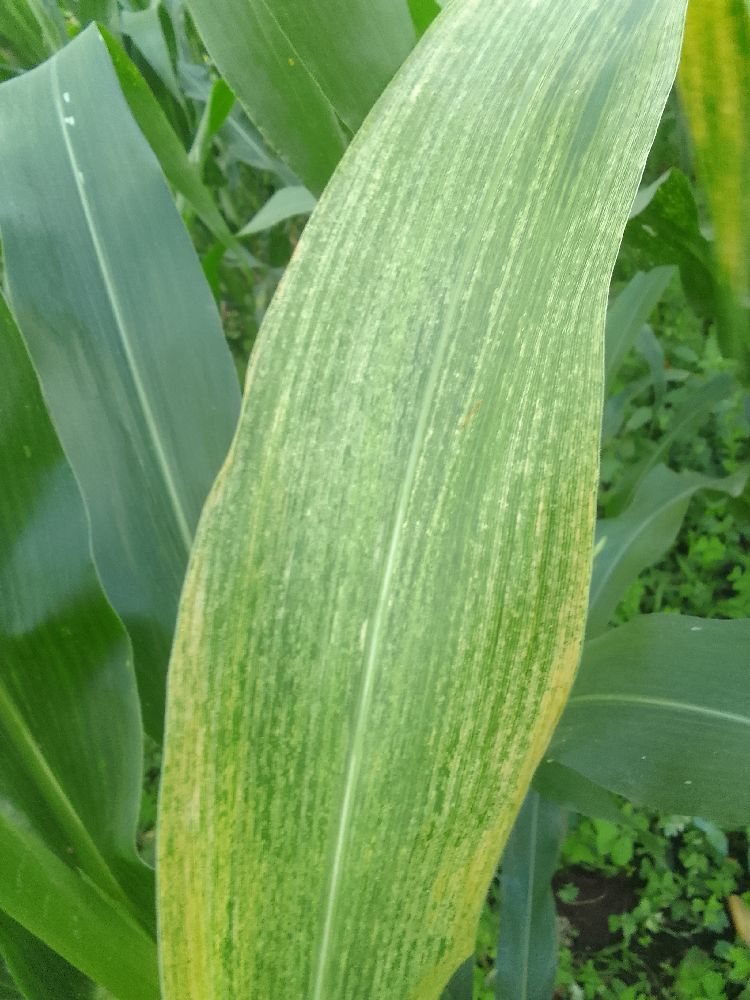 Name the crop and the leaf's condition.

maize, maize lethal necrosis
